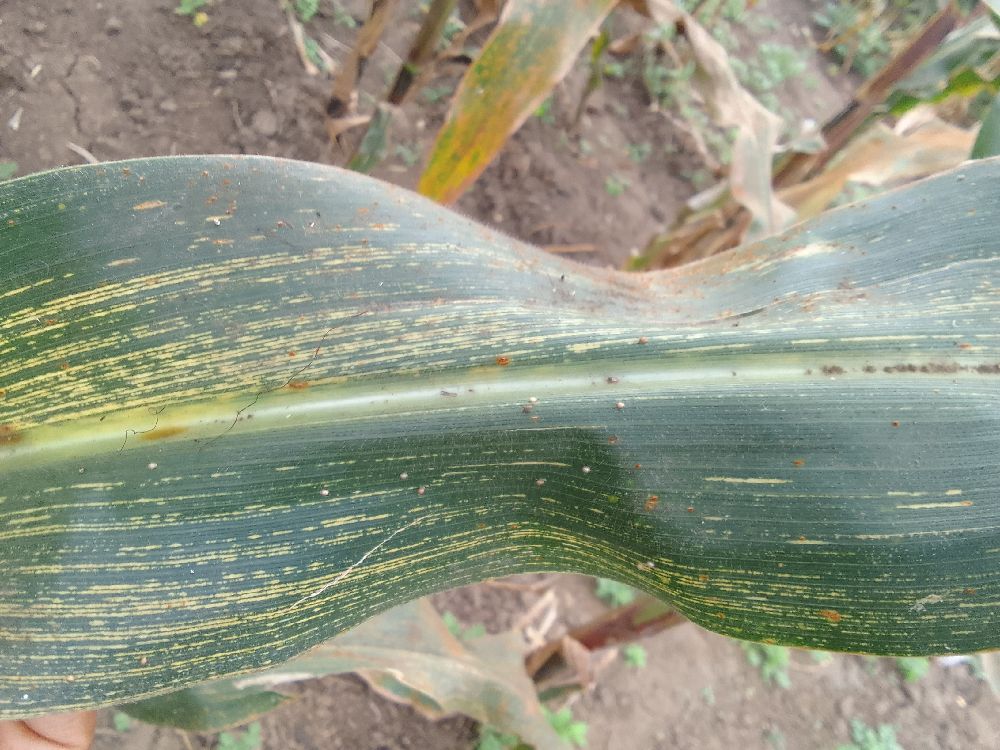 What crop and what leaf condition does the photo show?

maize, maize streak virus
